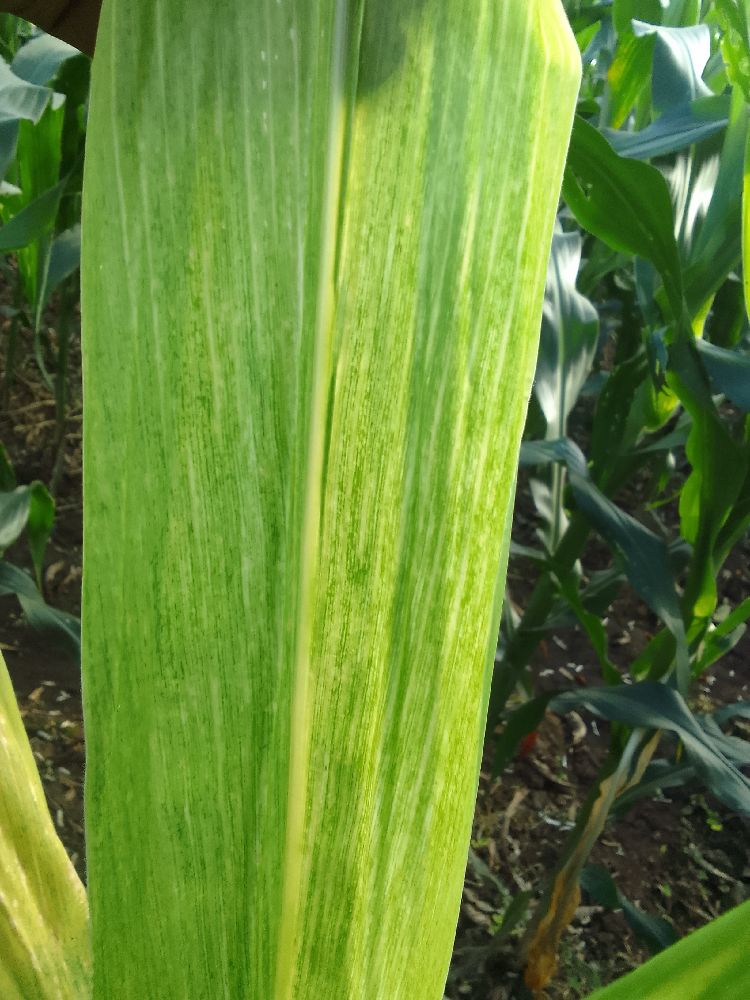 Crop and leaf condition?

maize, maize lethal necrosis
